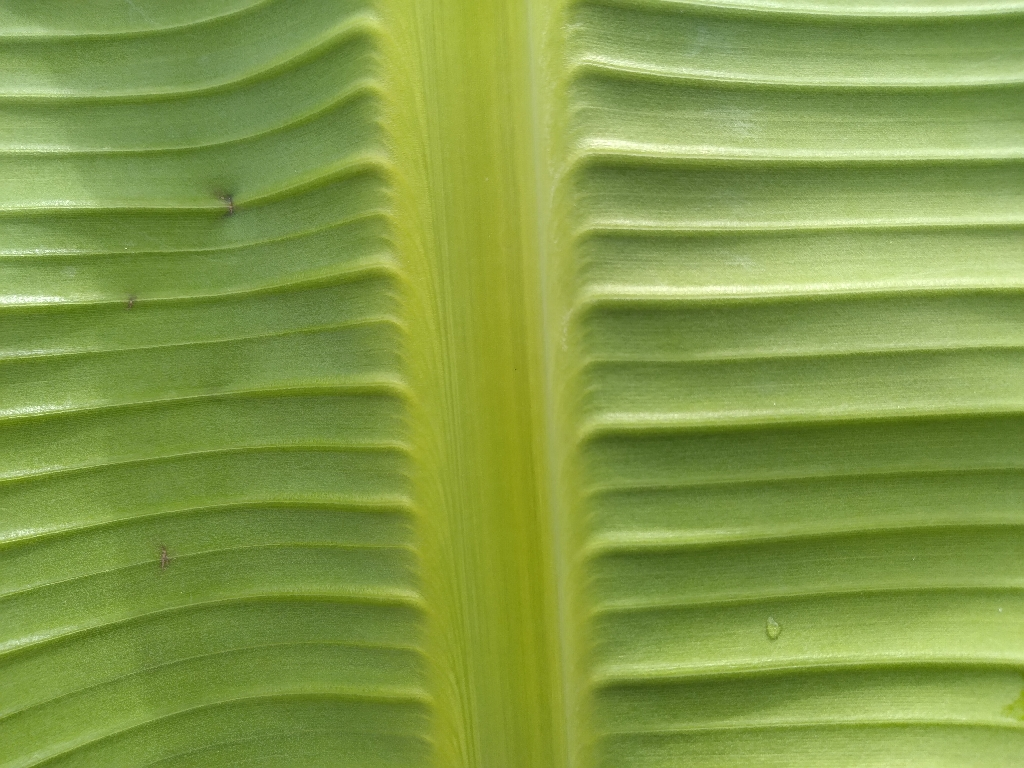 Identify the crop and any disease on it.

banana, healthy
